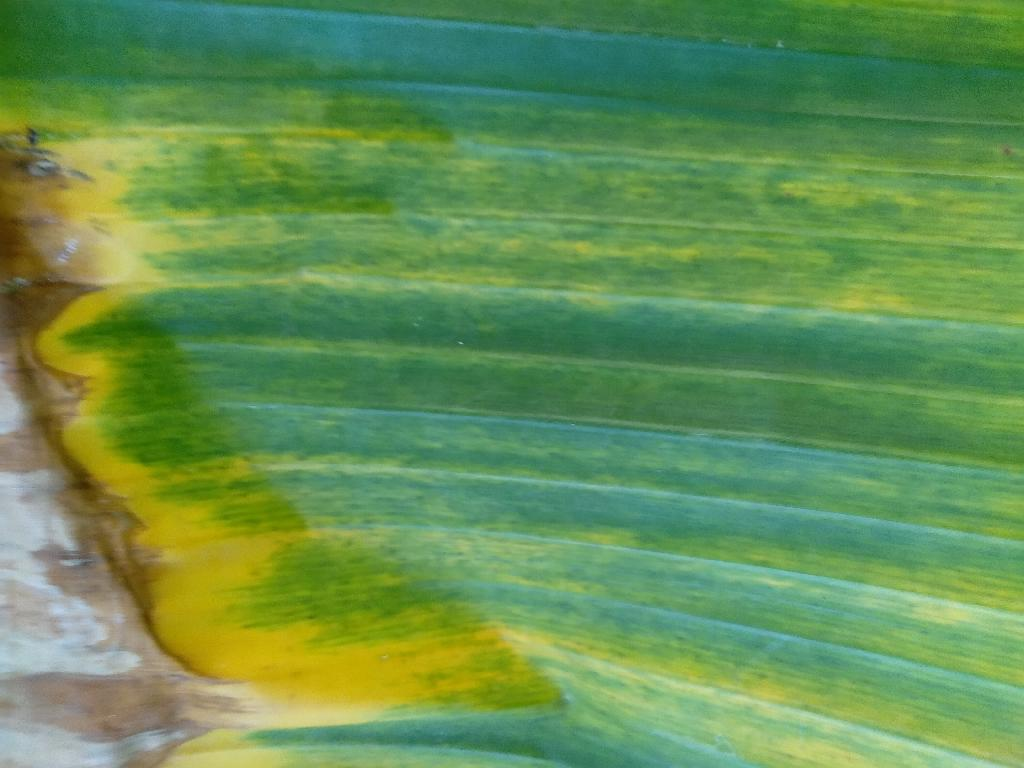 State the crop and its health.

banana, fusarium wilt race 1
